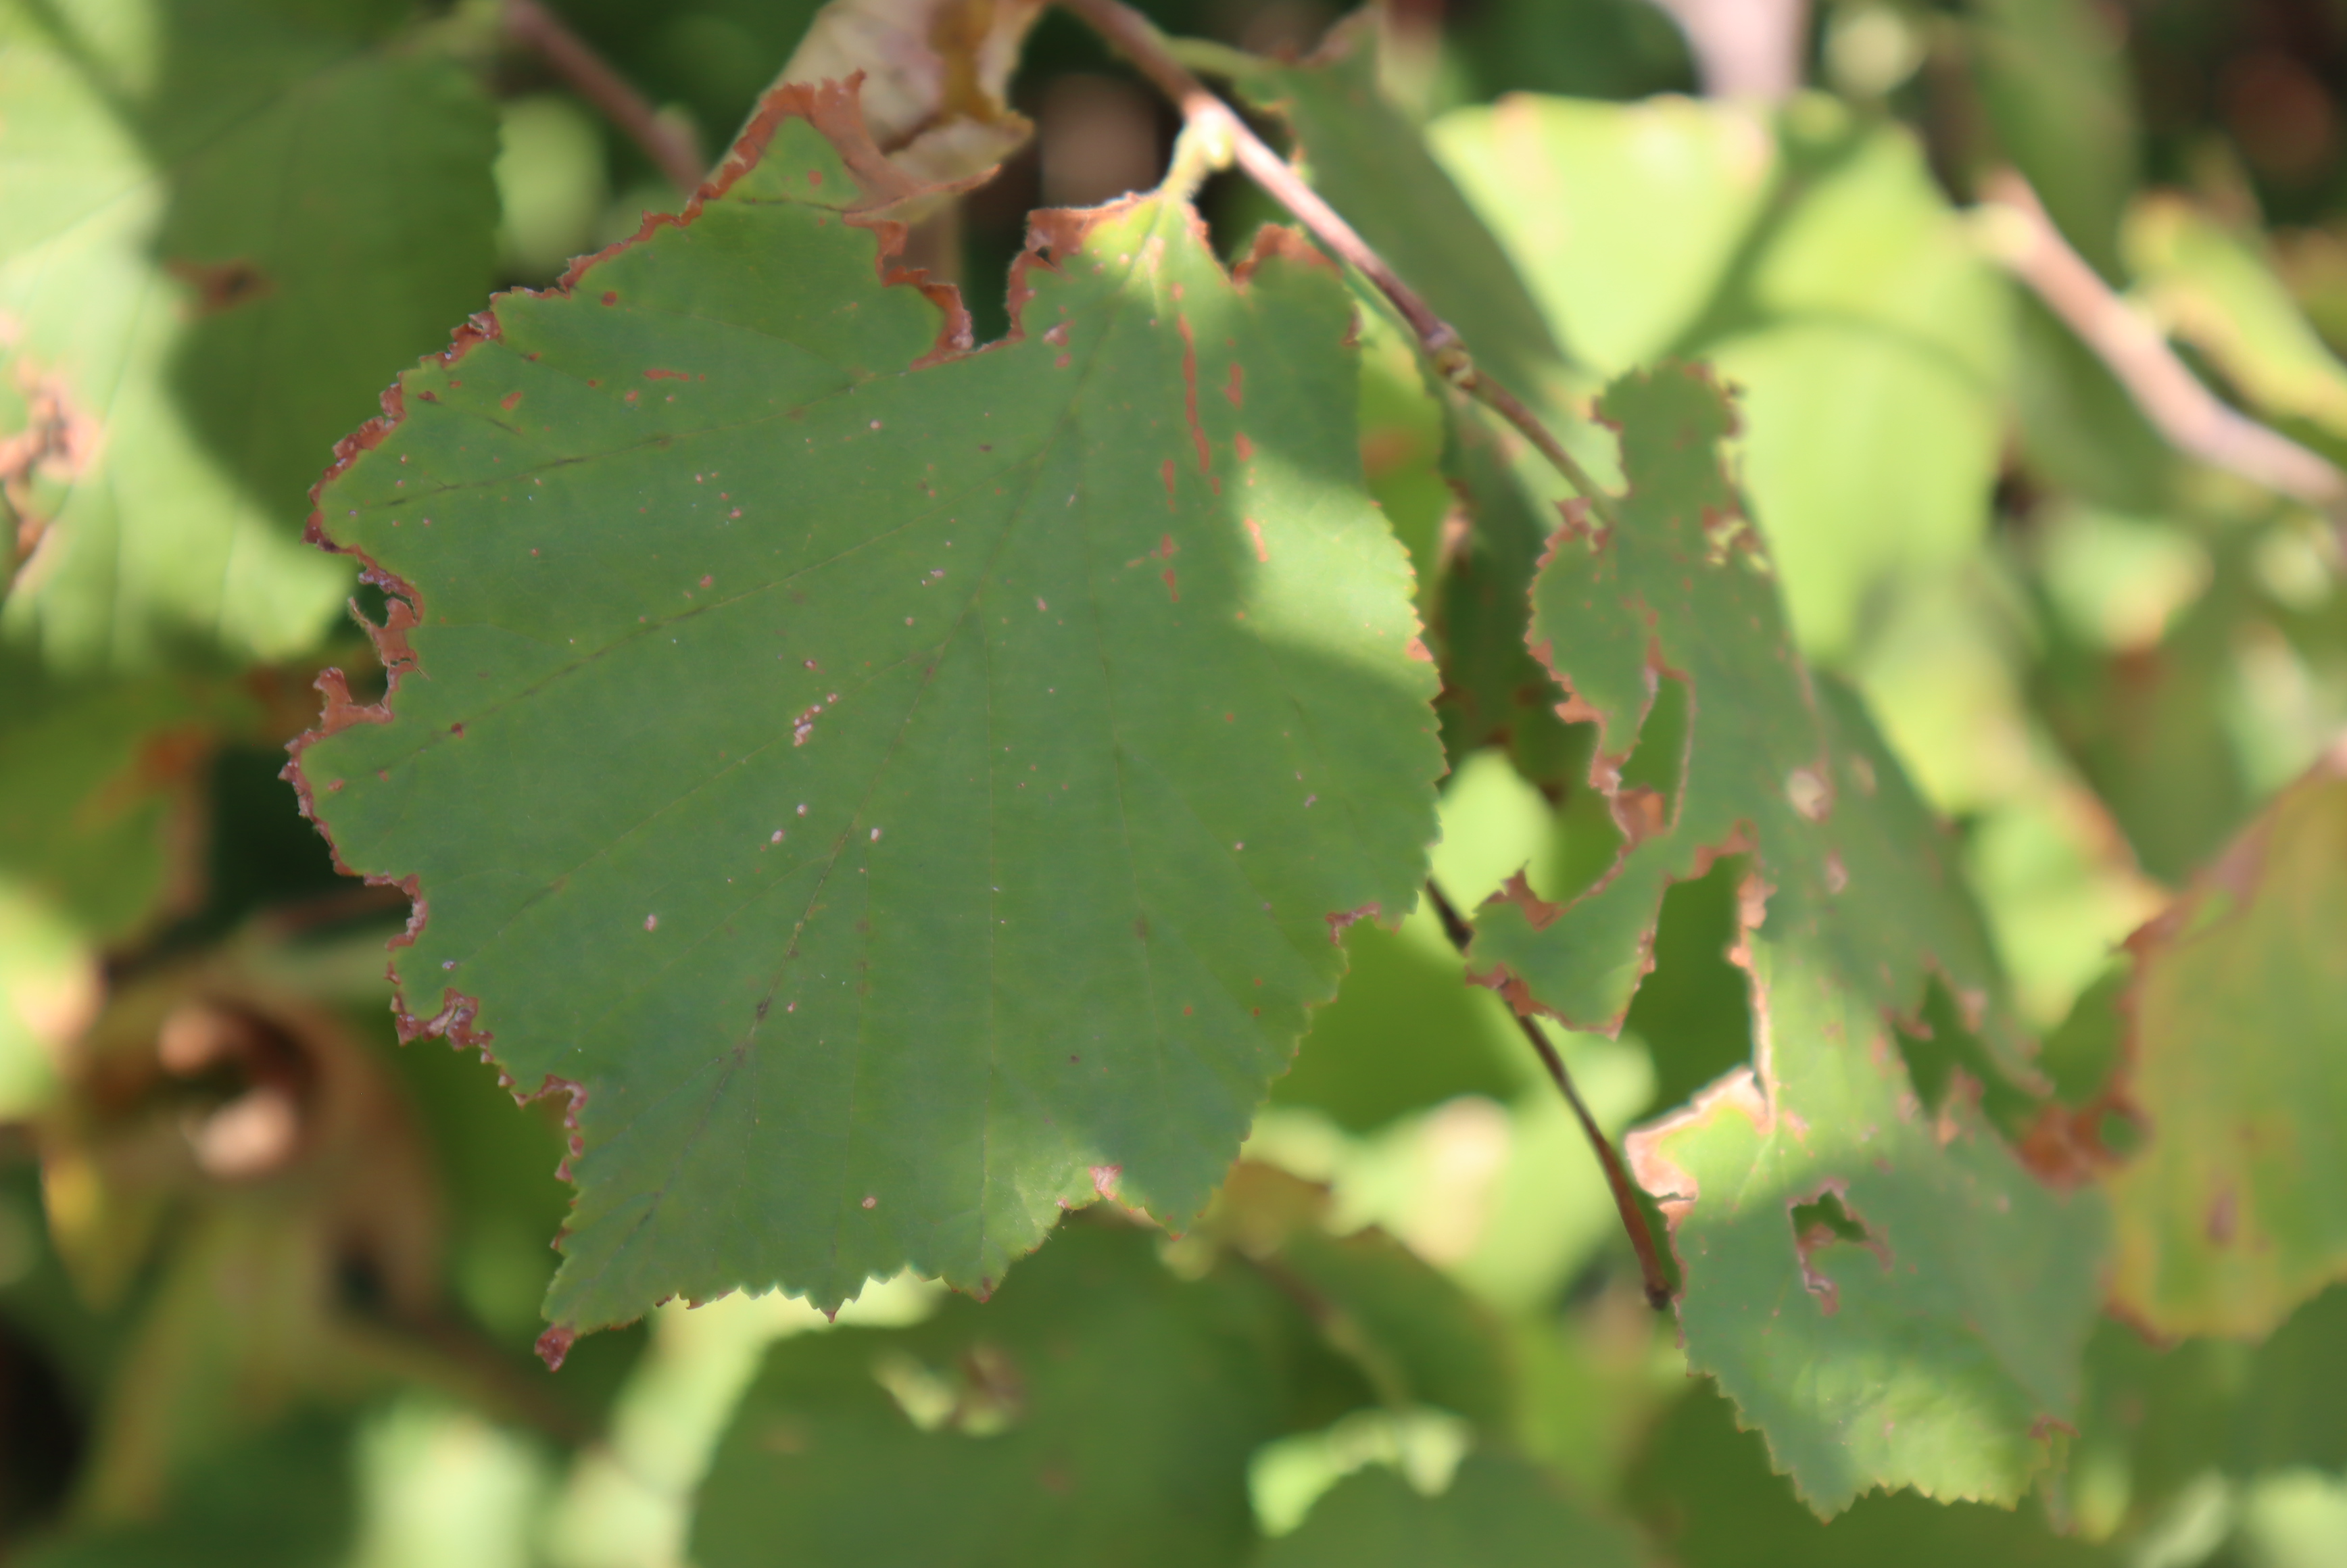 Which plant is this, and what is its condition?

hazel, phytophagous, sunburn
